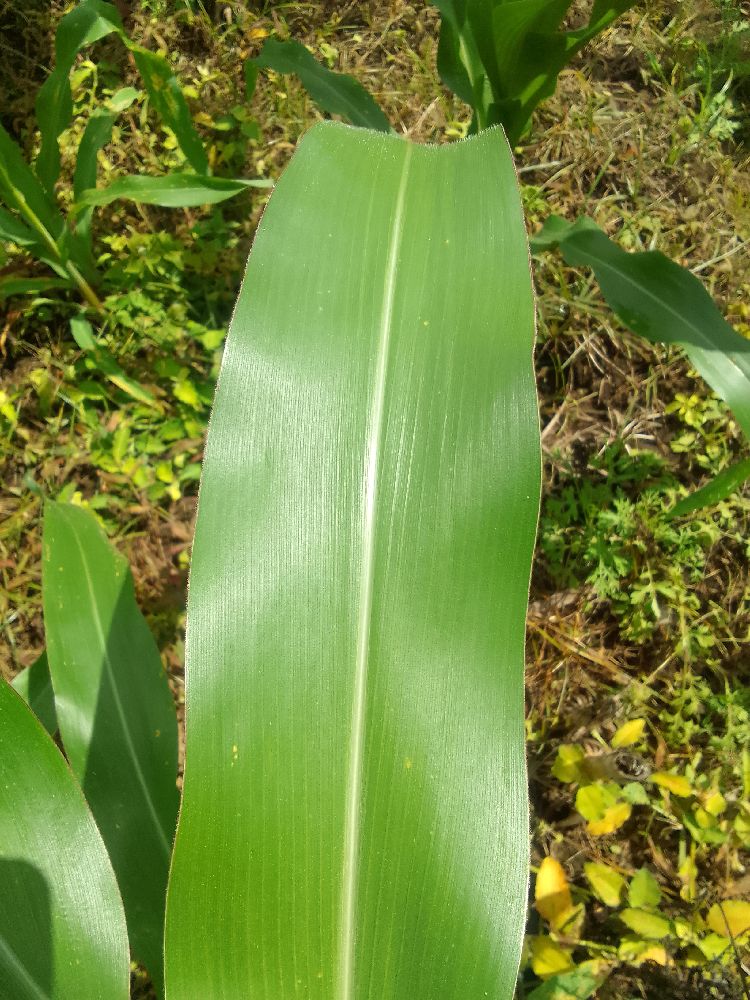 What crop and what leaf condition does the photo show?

maize, healthy
